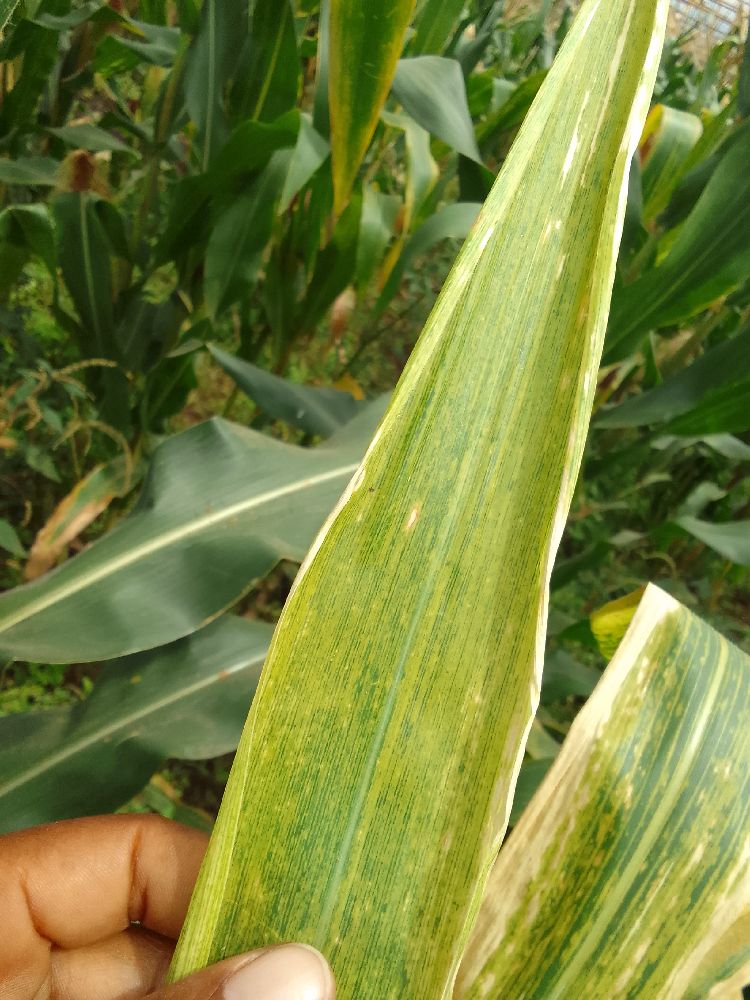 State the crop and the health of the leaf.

maize, maize lethal necrosis
